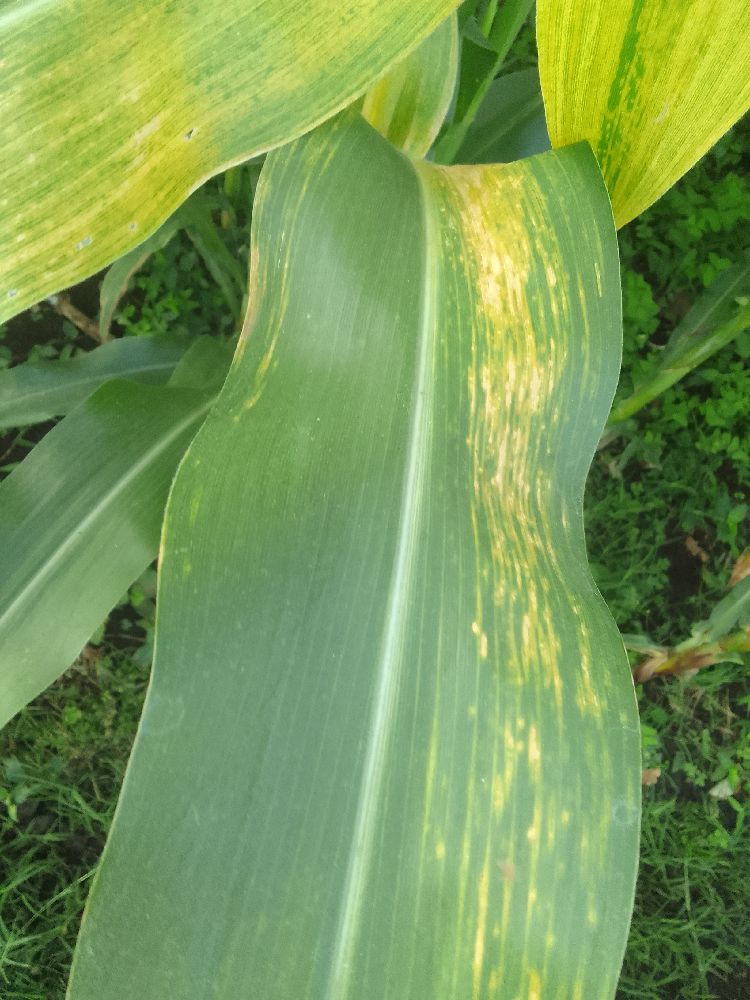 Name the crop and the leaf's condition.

maize, maize lethal necrosis
